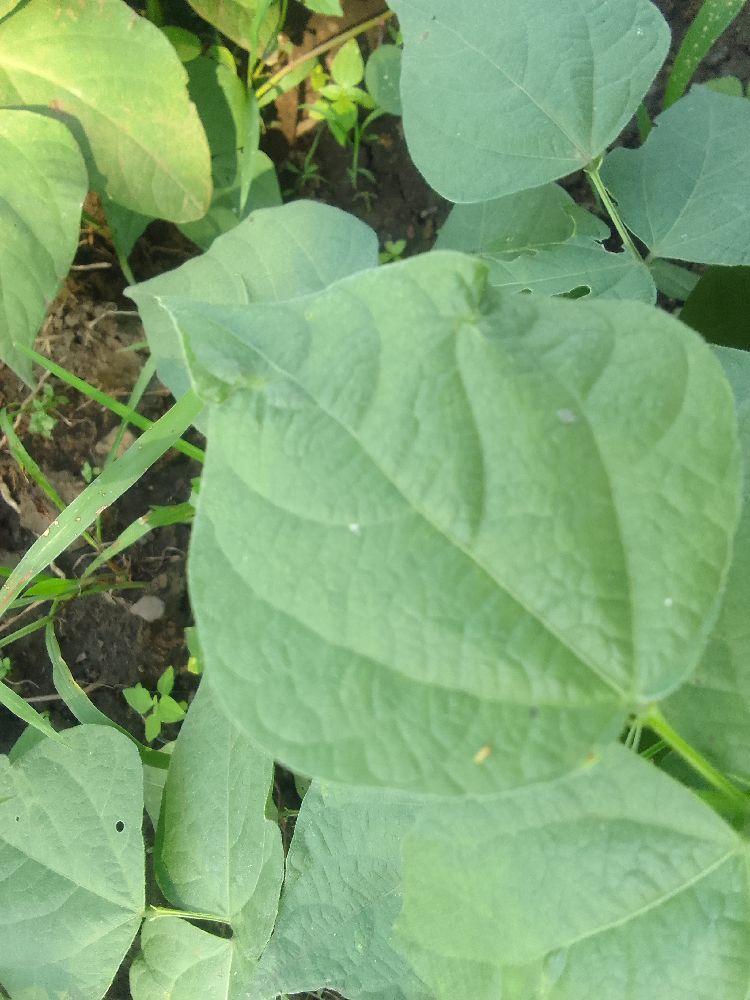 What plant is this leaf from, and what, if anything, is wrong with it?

common bean, healthy
